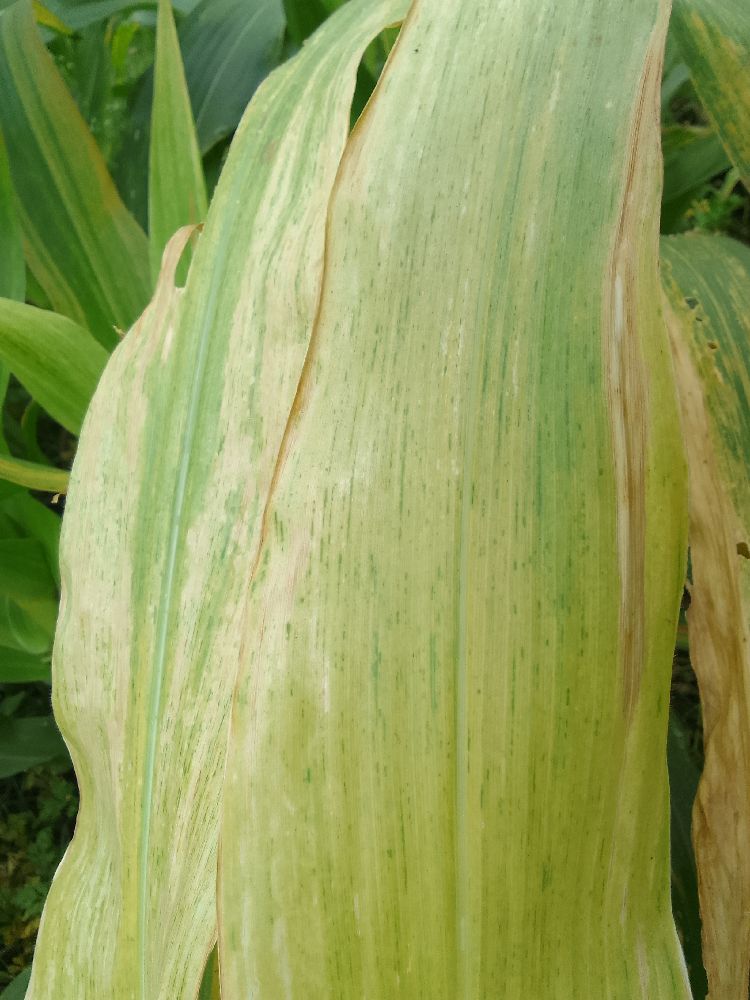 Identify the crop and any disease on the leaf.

maize, maize lethal necrosis
